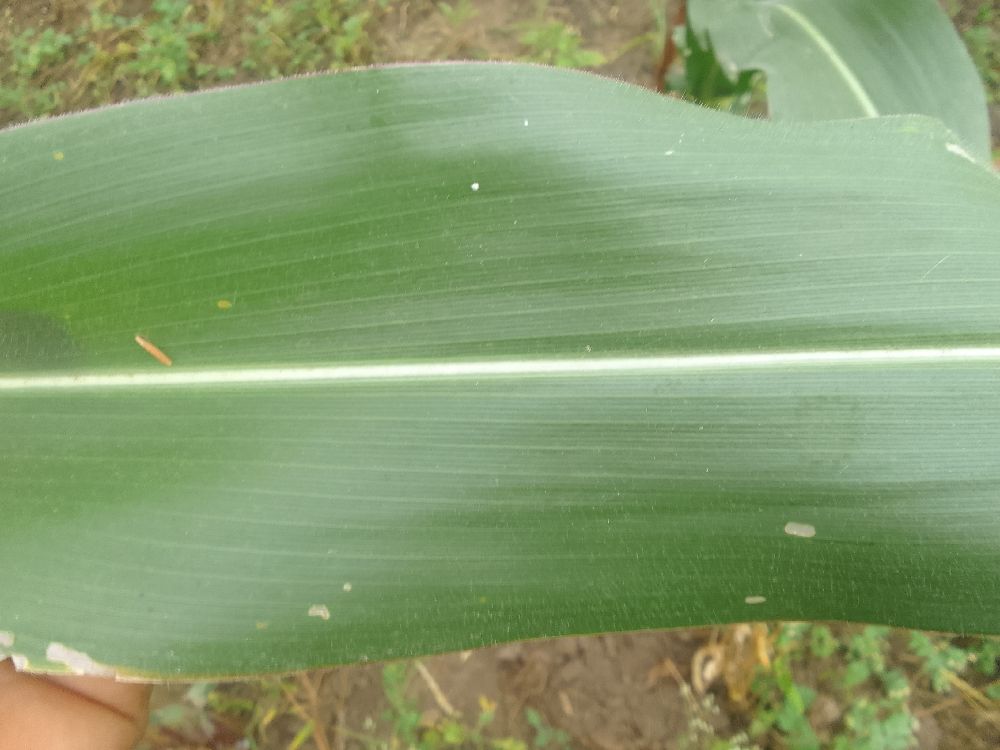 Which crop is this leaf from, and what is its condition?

maize, healthy
